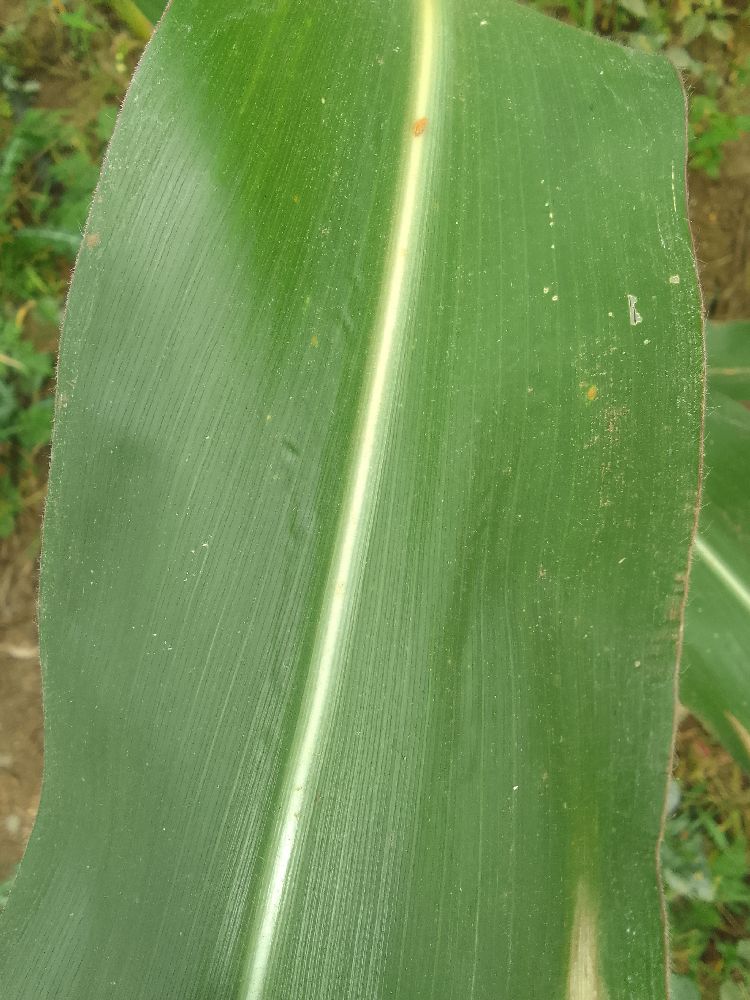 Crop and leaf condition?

maize, healthy
